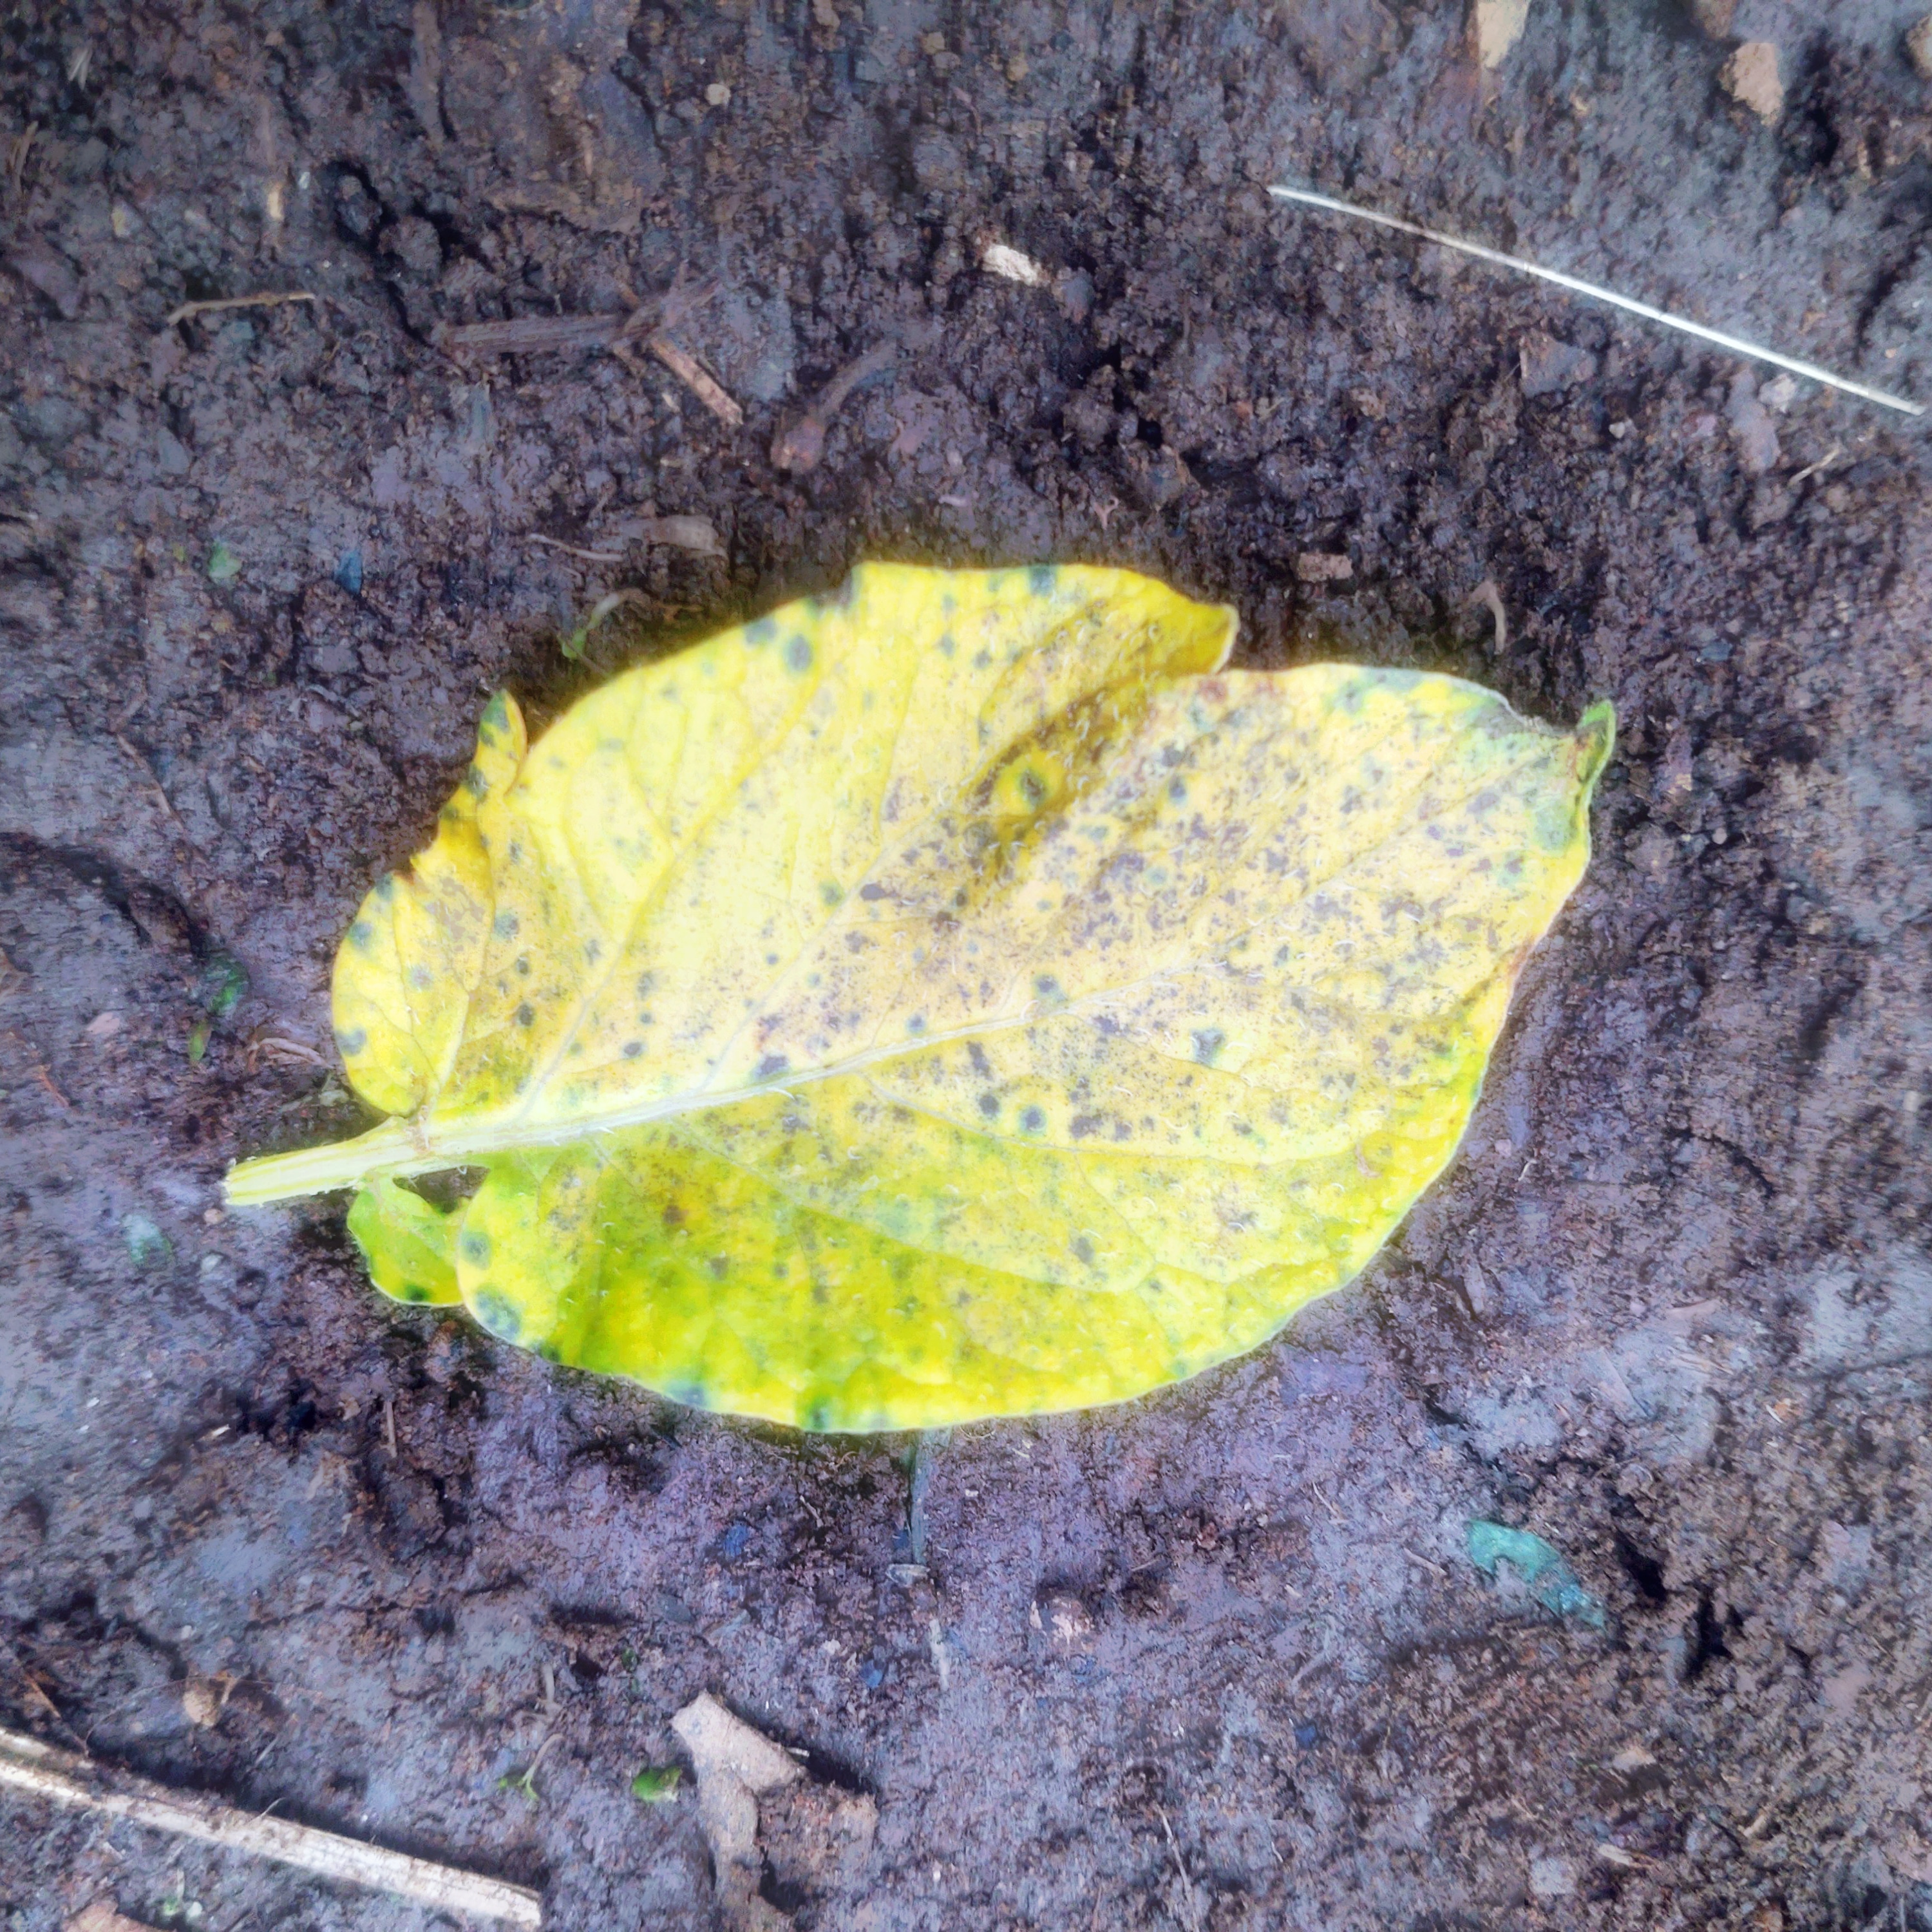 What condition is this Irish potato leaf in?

late blight
